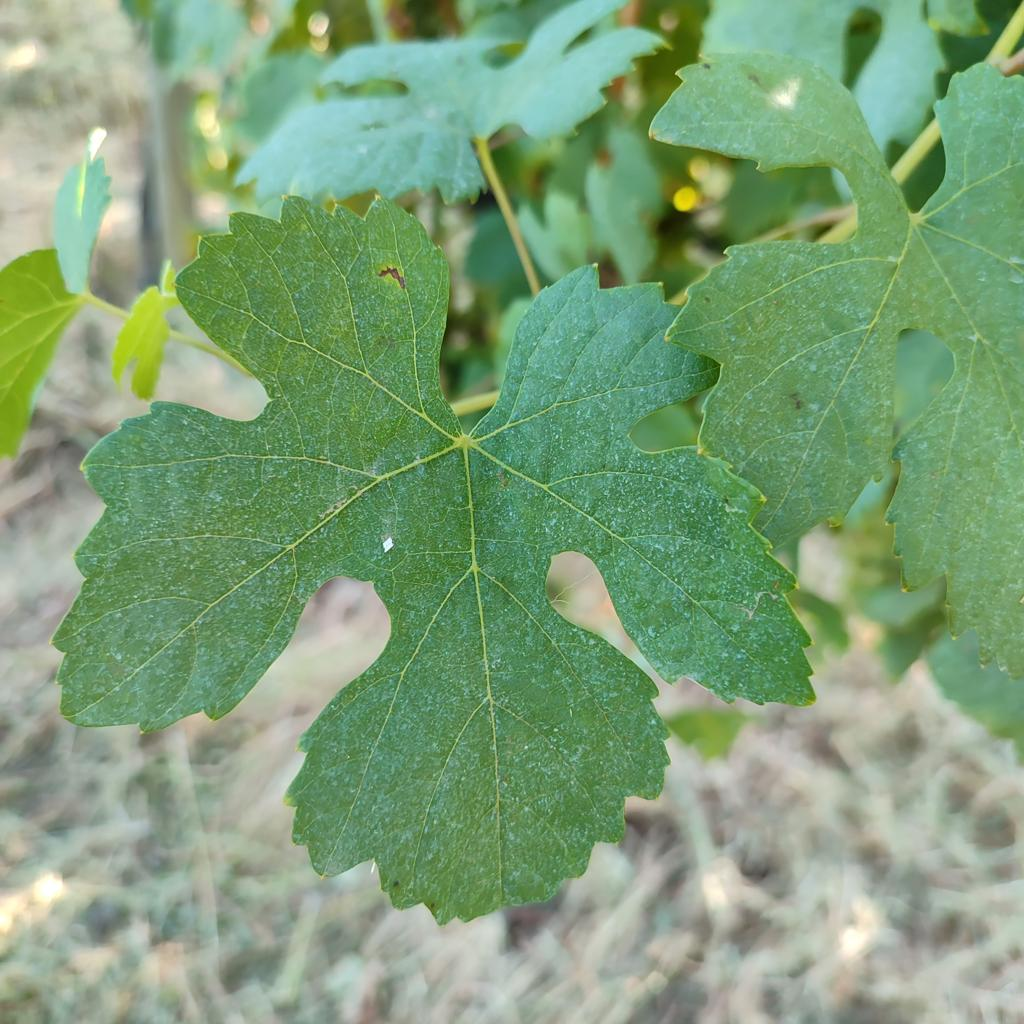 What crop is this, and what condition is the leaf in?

grapevine, healthy
